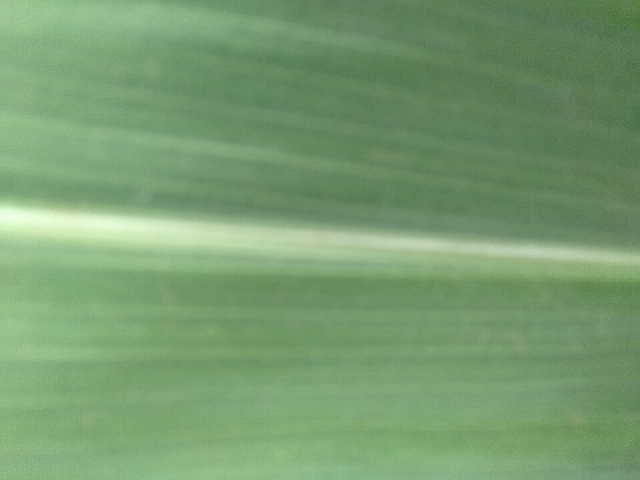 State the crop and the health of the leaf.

maize, healthy
